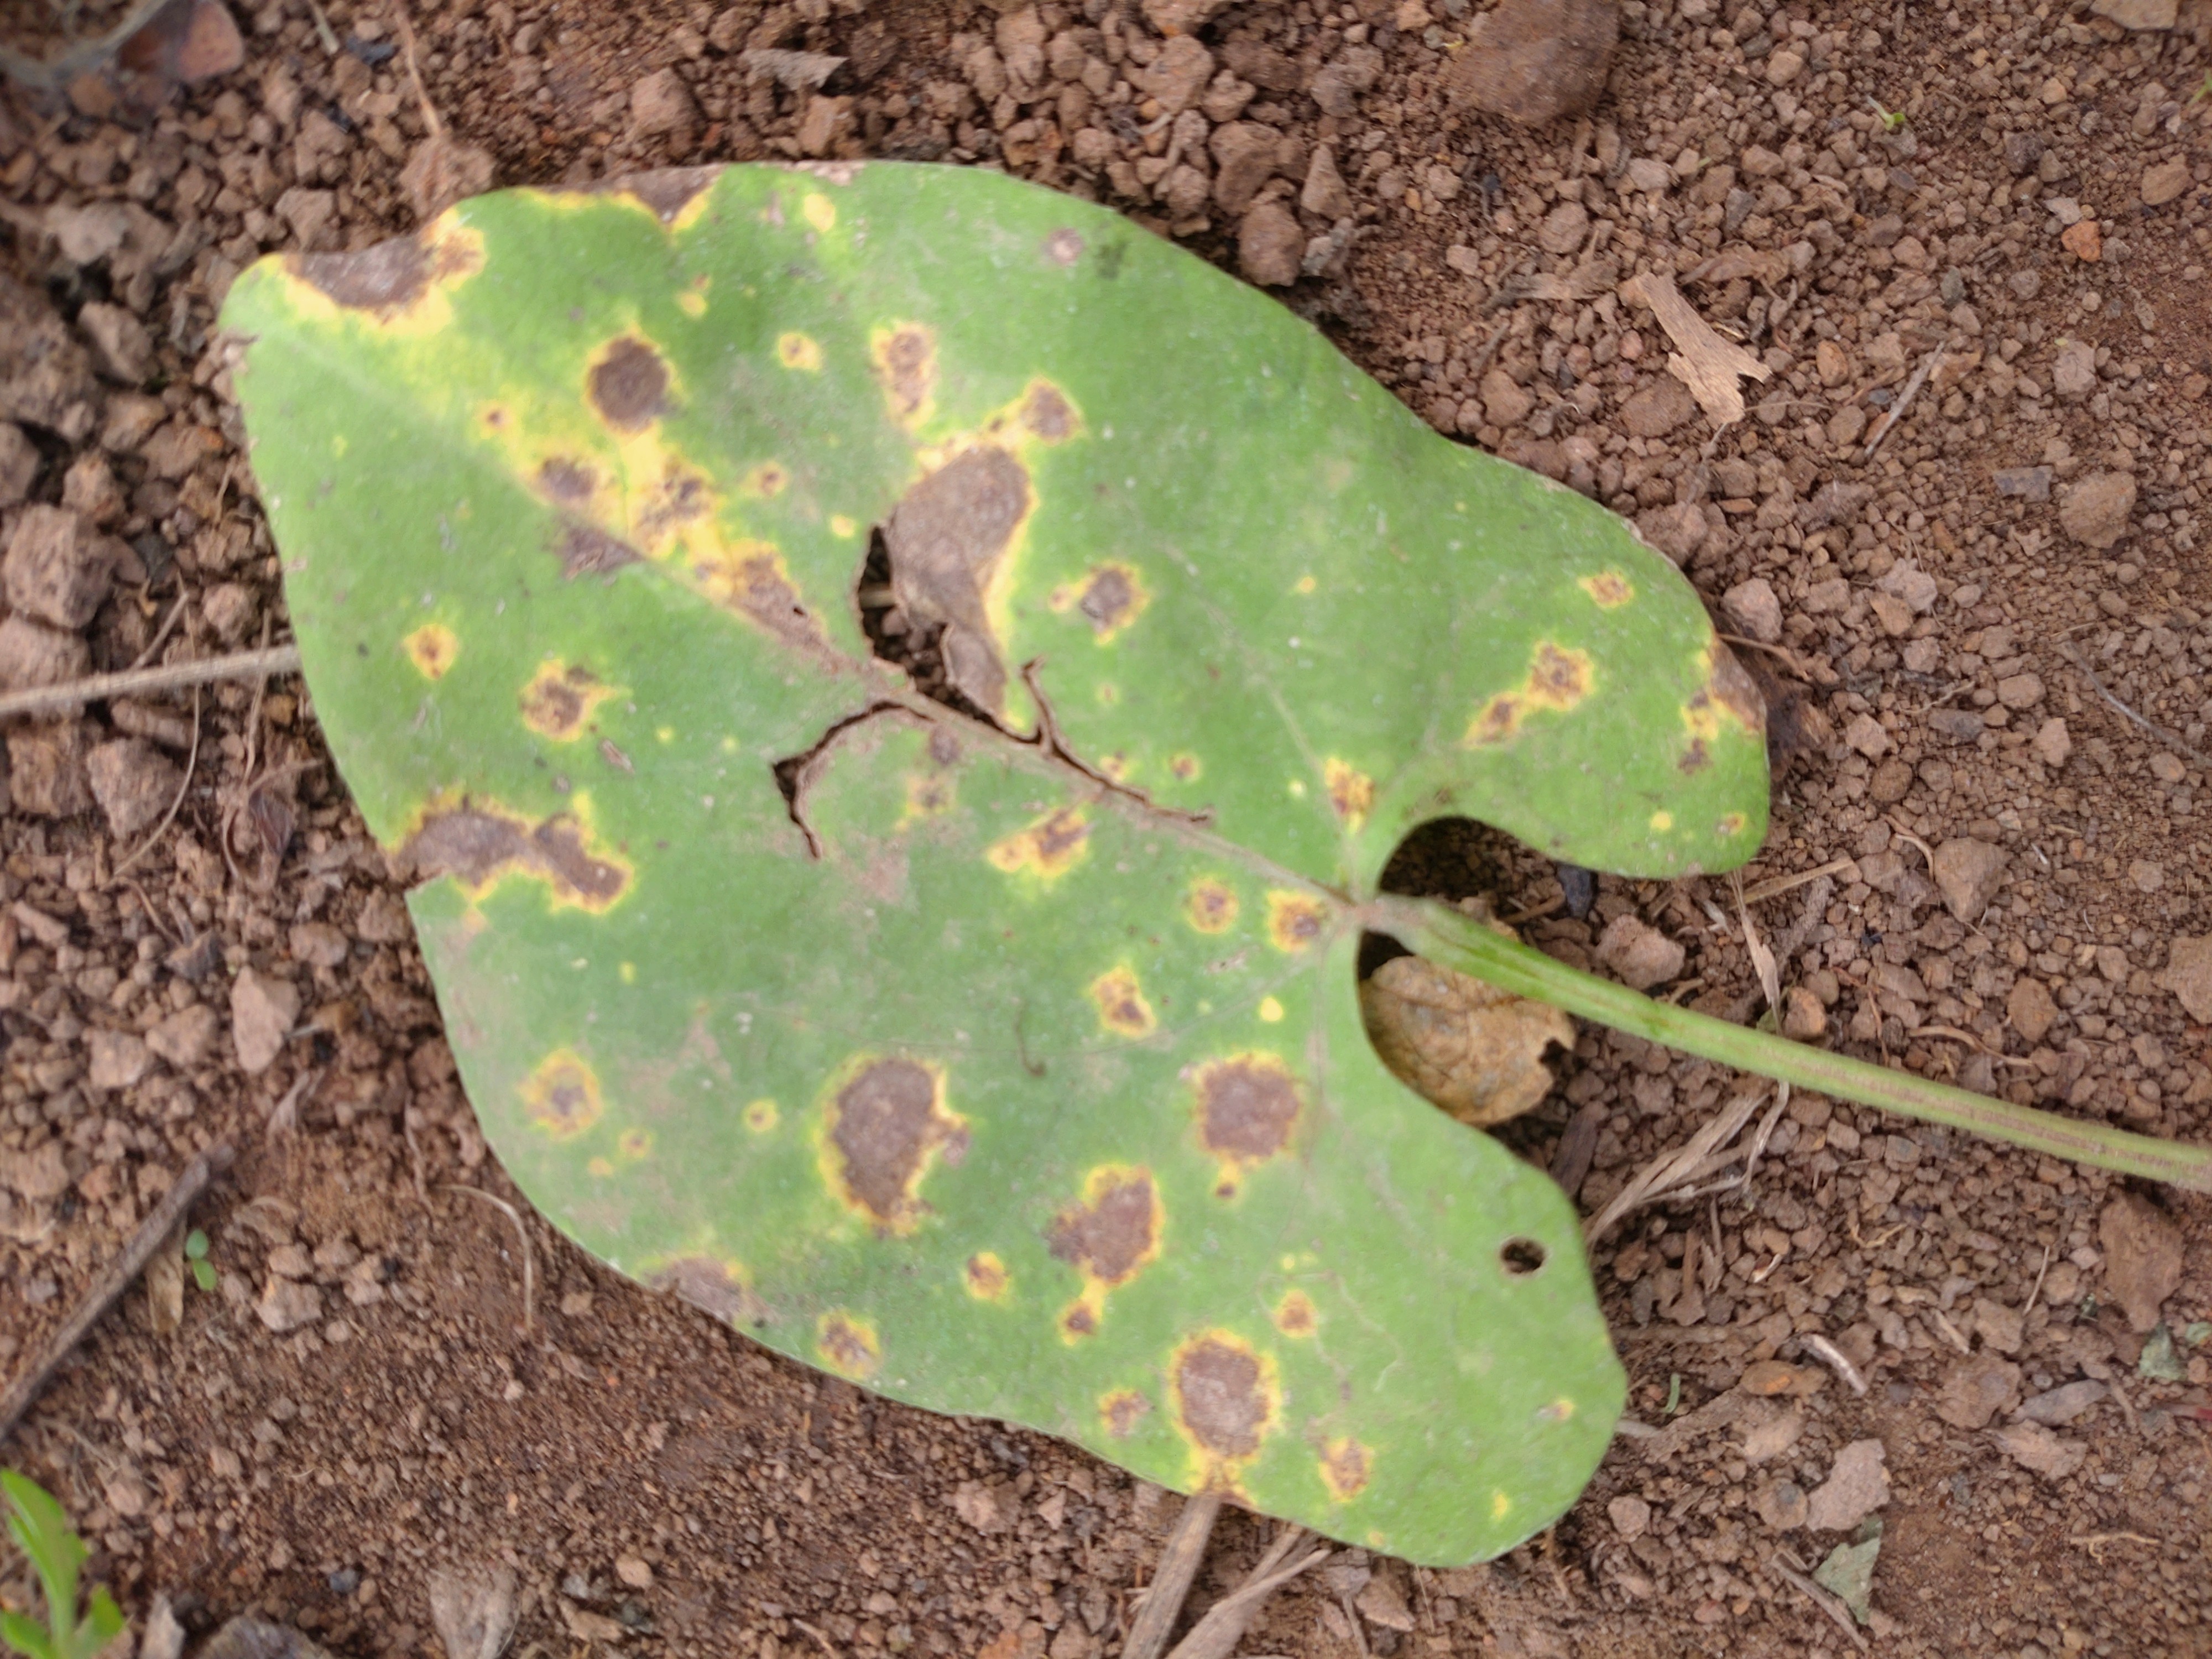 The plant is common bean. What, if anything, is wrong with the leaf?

rust
